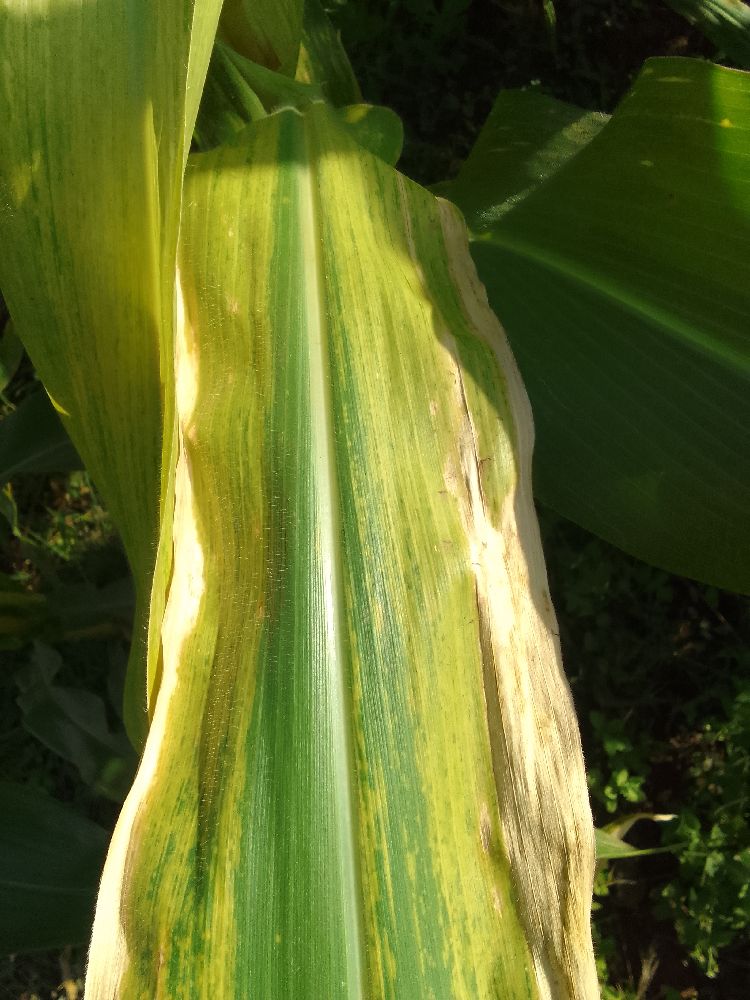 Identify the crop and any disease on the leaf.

maize, maize lethal necrosis
